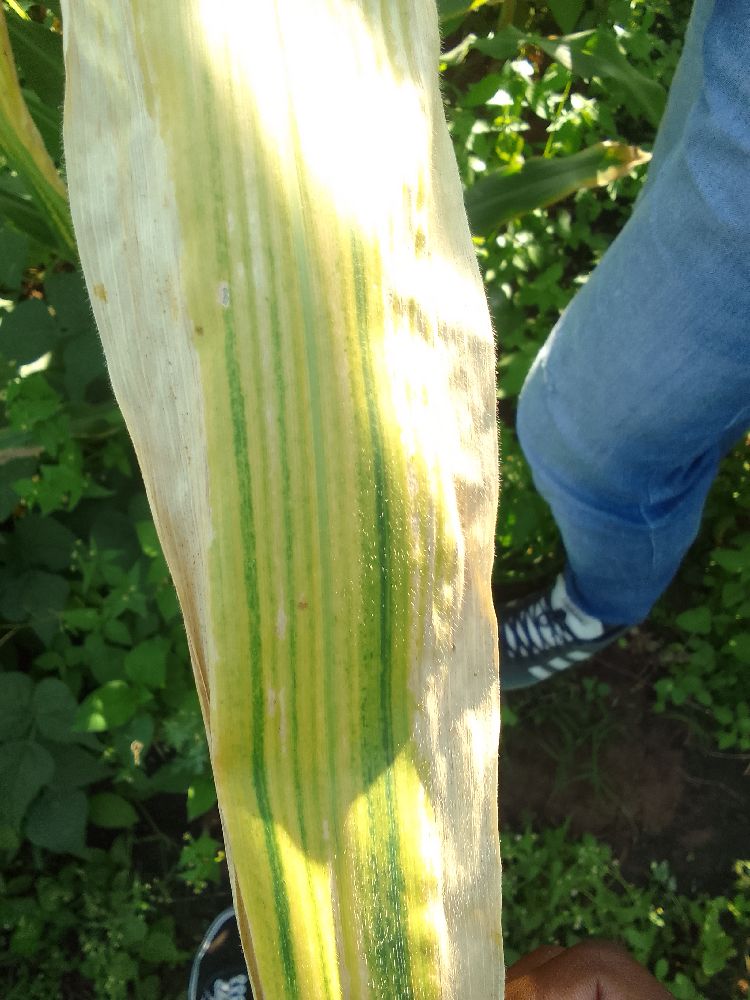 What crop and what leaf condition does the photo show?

maize, maize lethal necrosis
